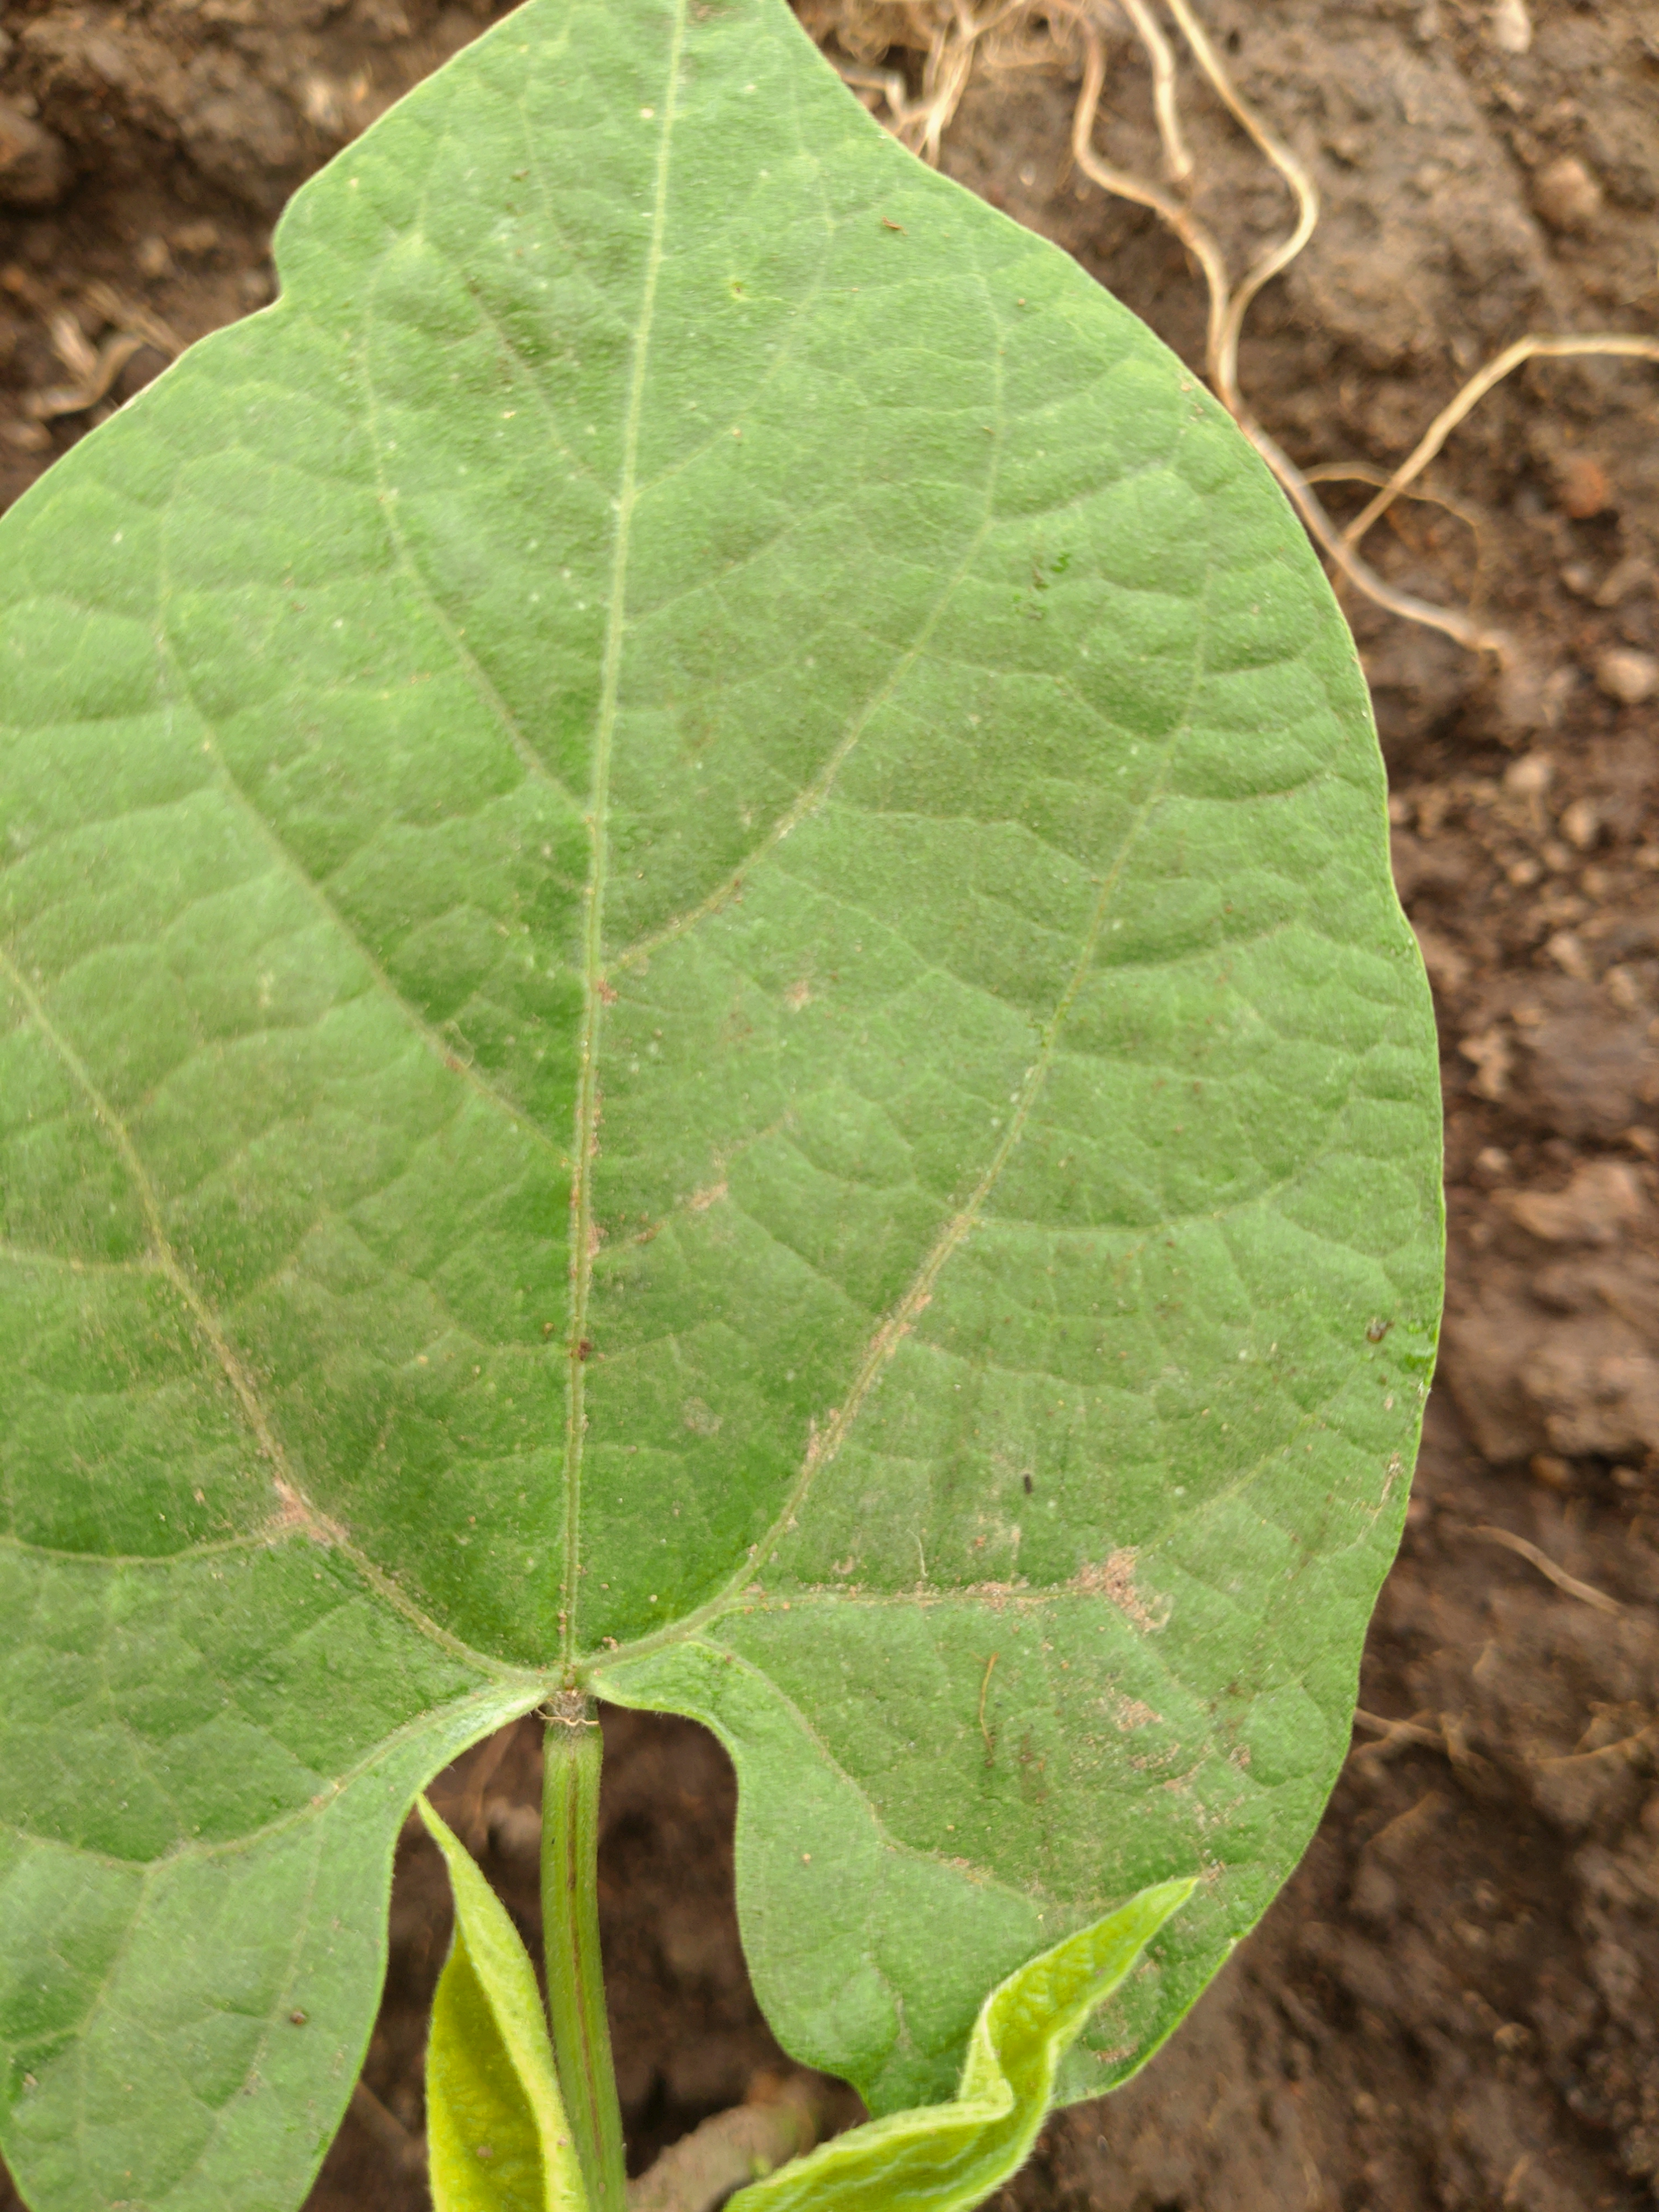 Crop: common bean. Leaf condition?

healthy
